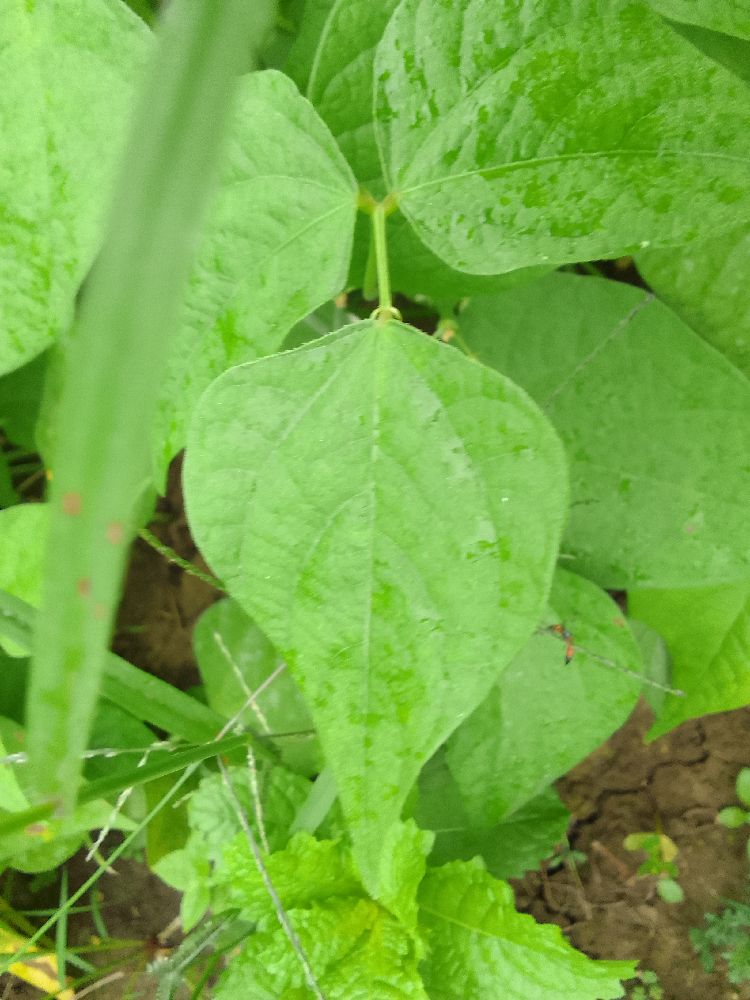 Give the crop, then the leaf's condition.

common bean, healthy
